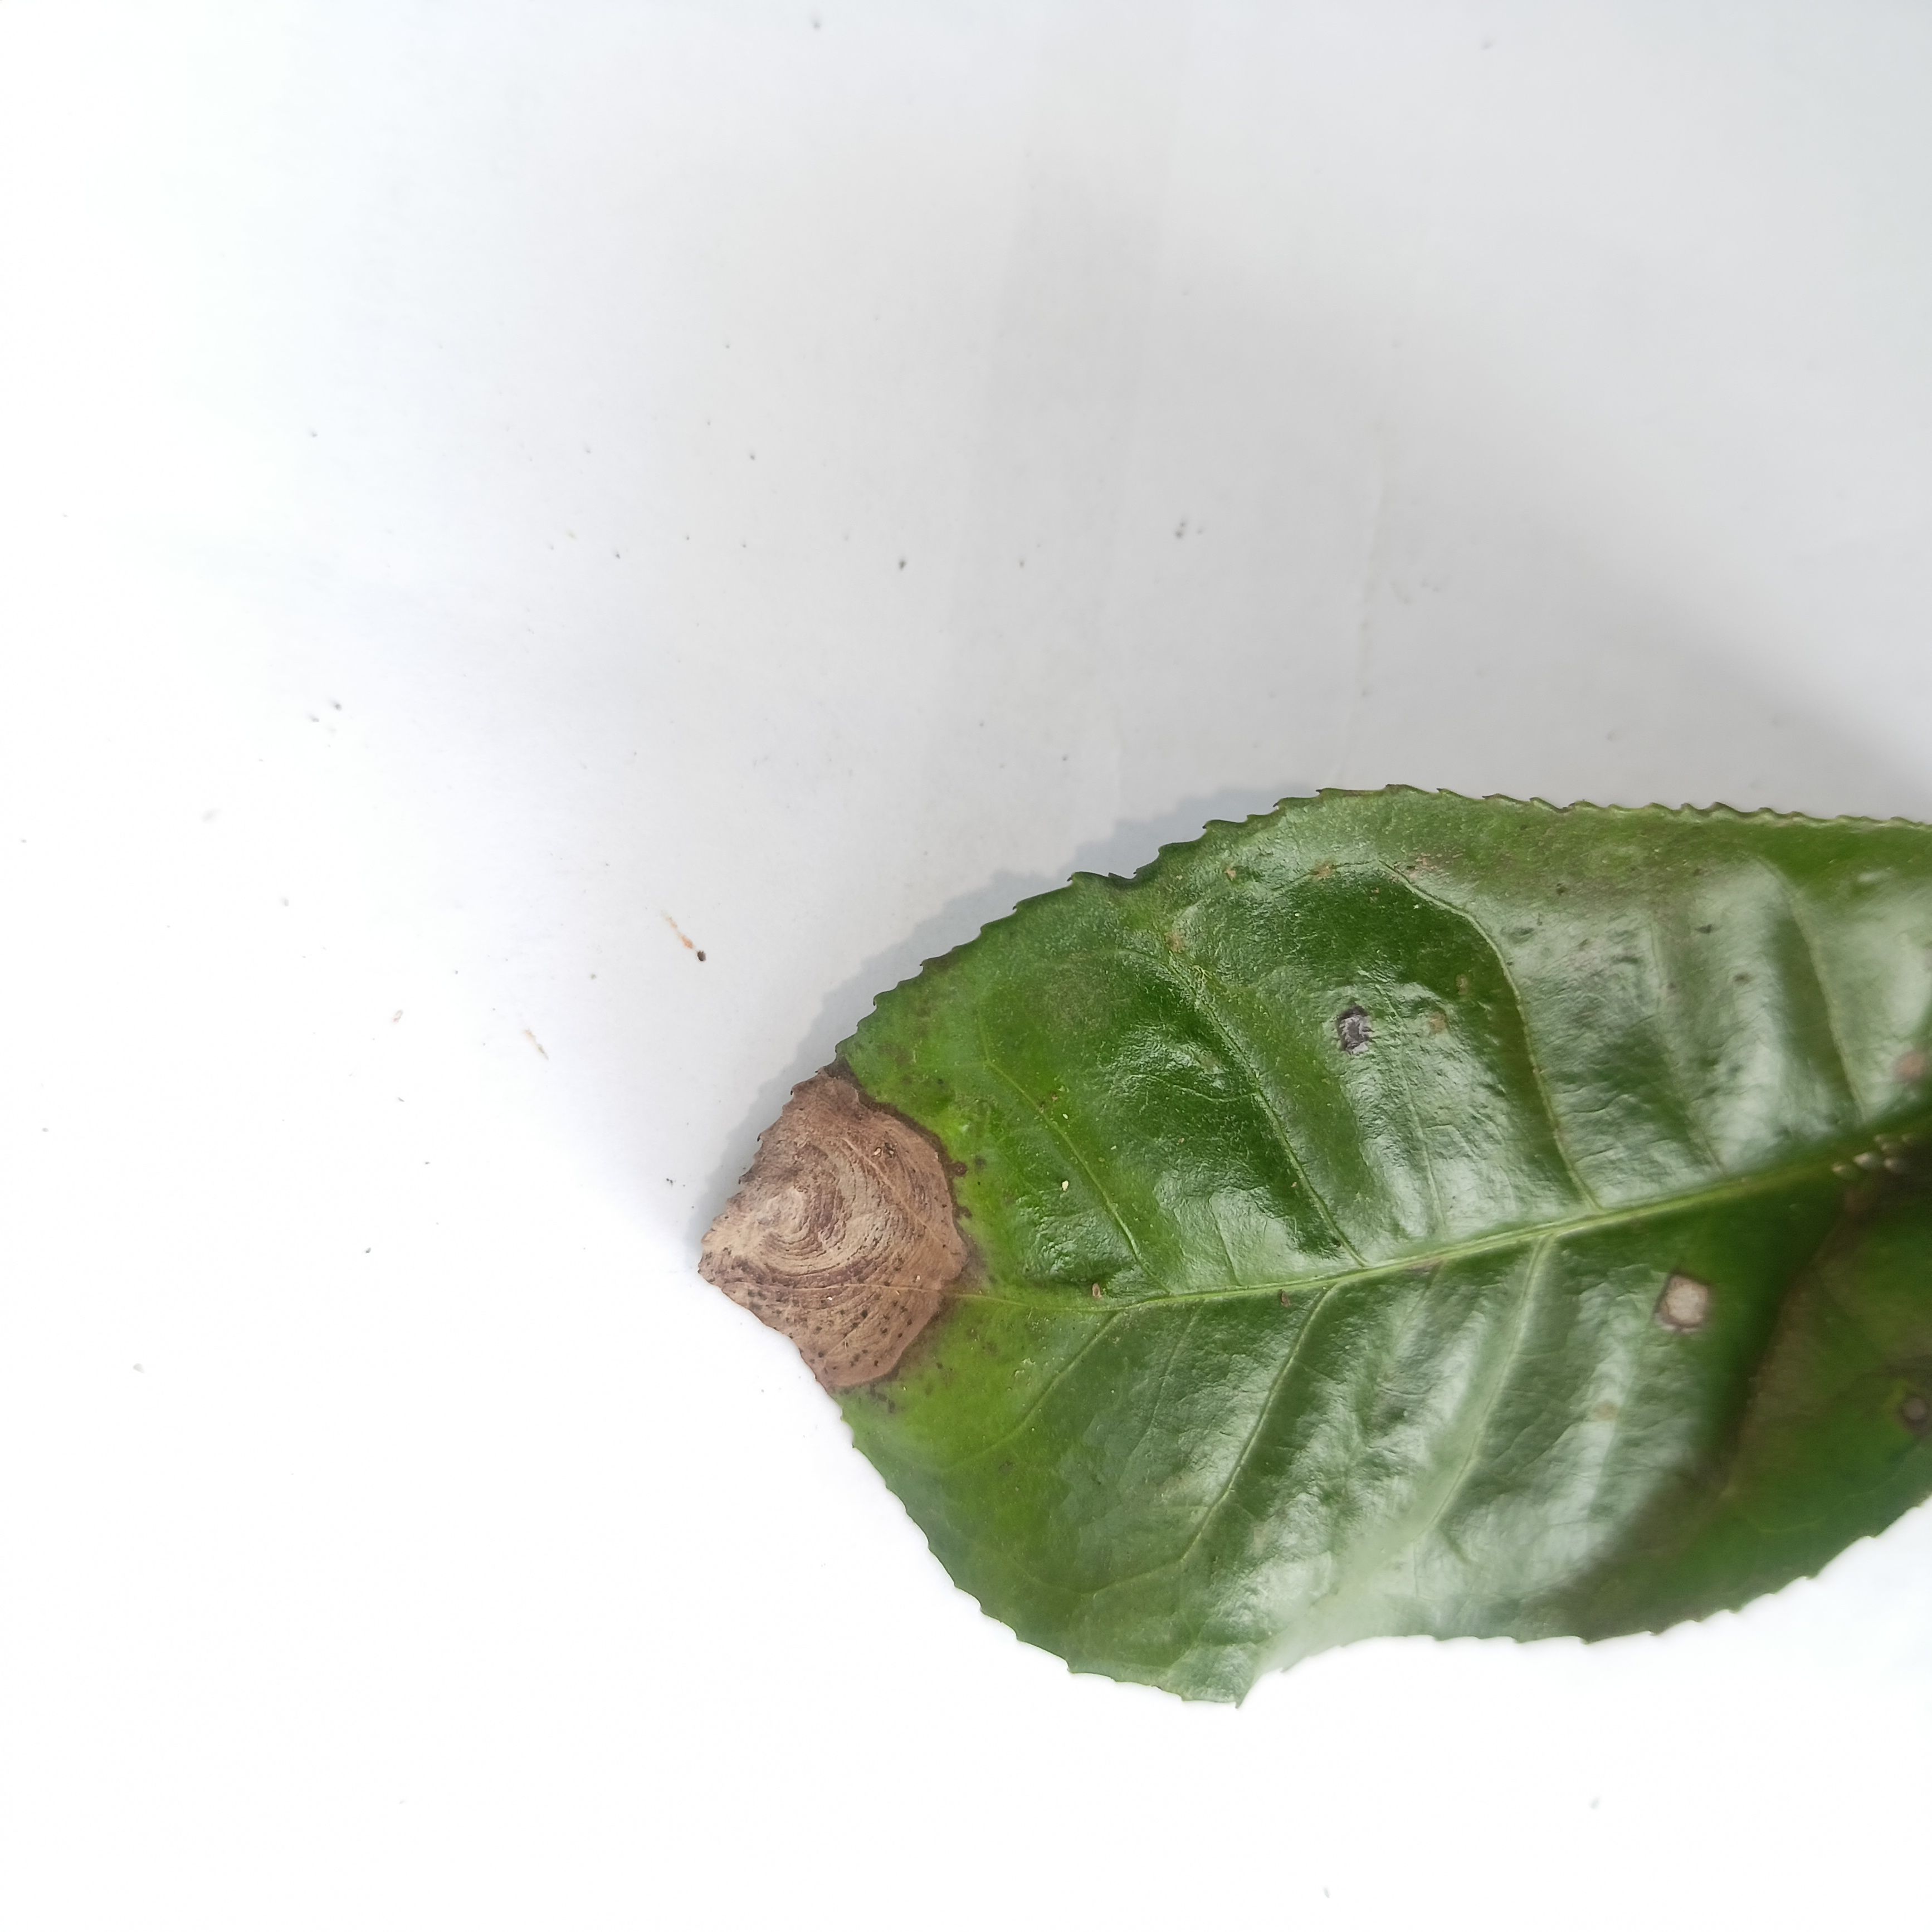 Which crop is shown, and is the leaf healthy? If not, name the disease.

tea, brown blight
